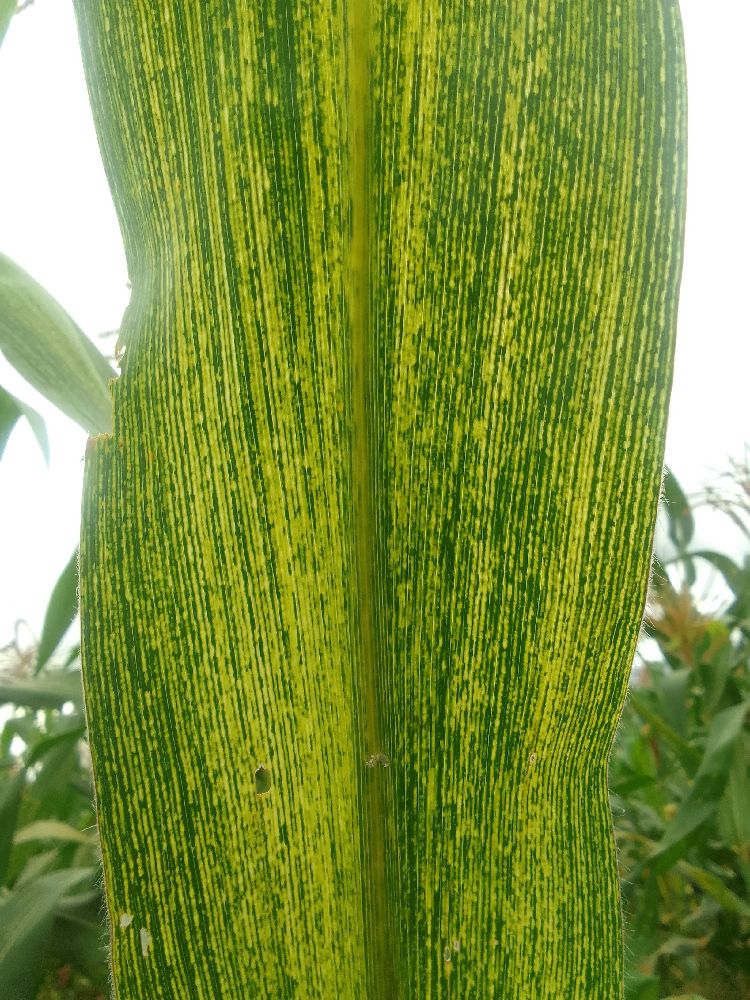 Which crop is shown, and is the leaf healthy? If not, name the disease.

maize, maize streak virus
